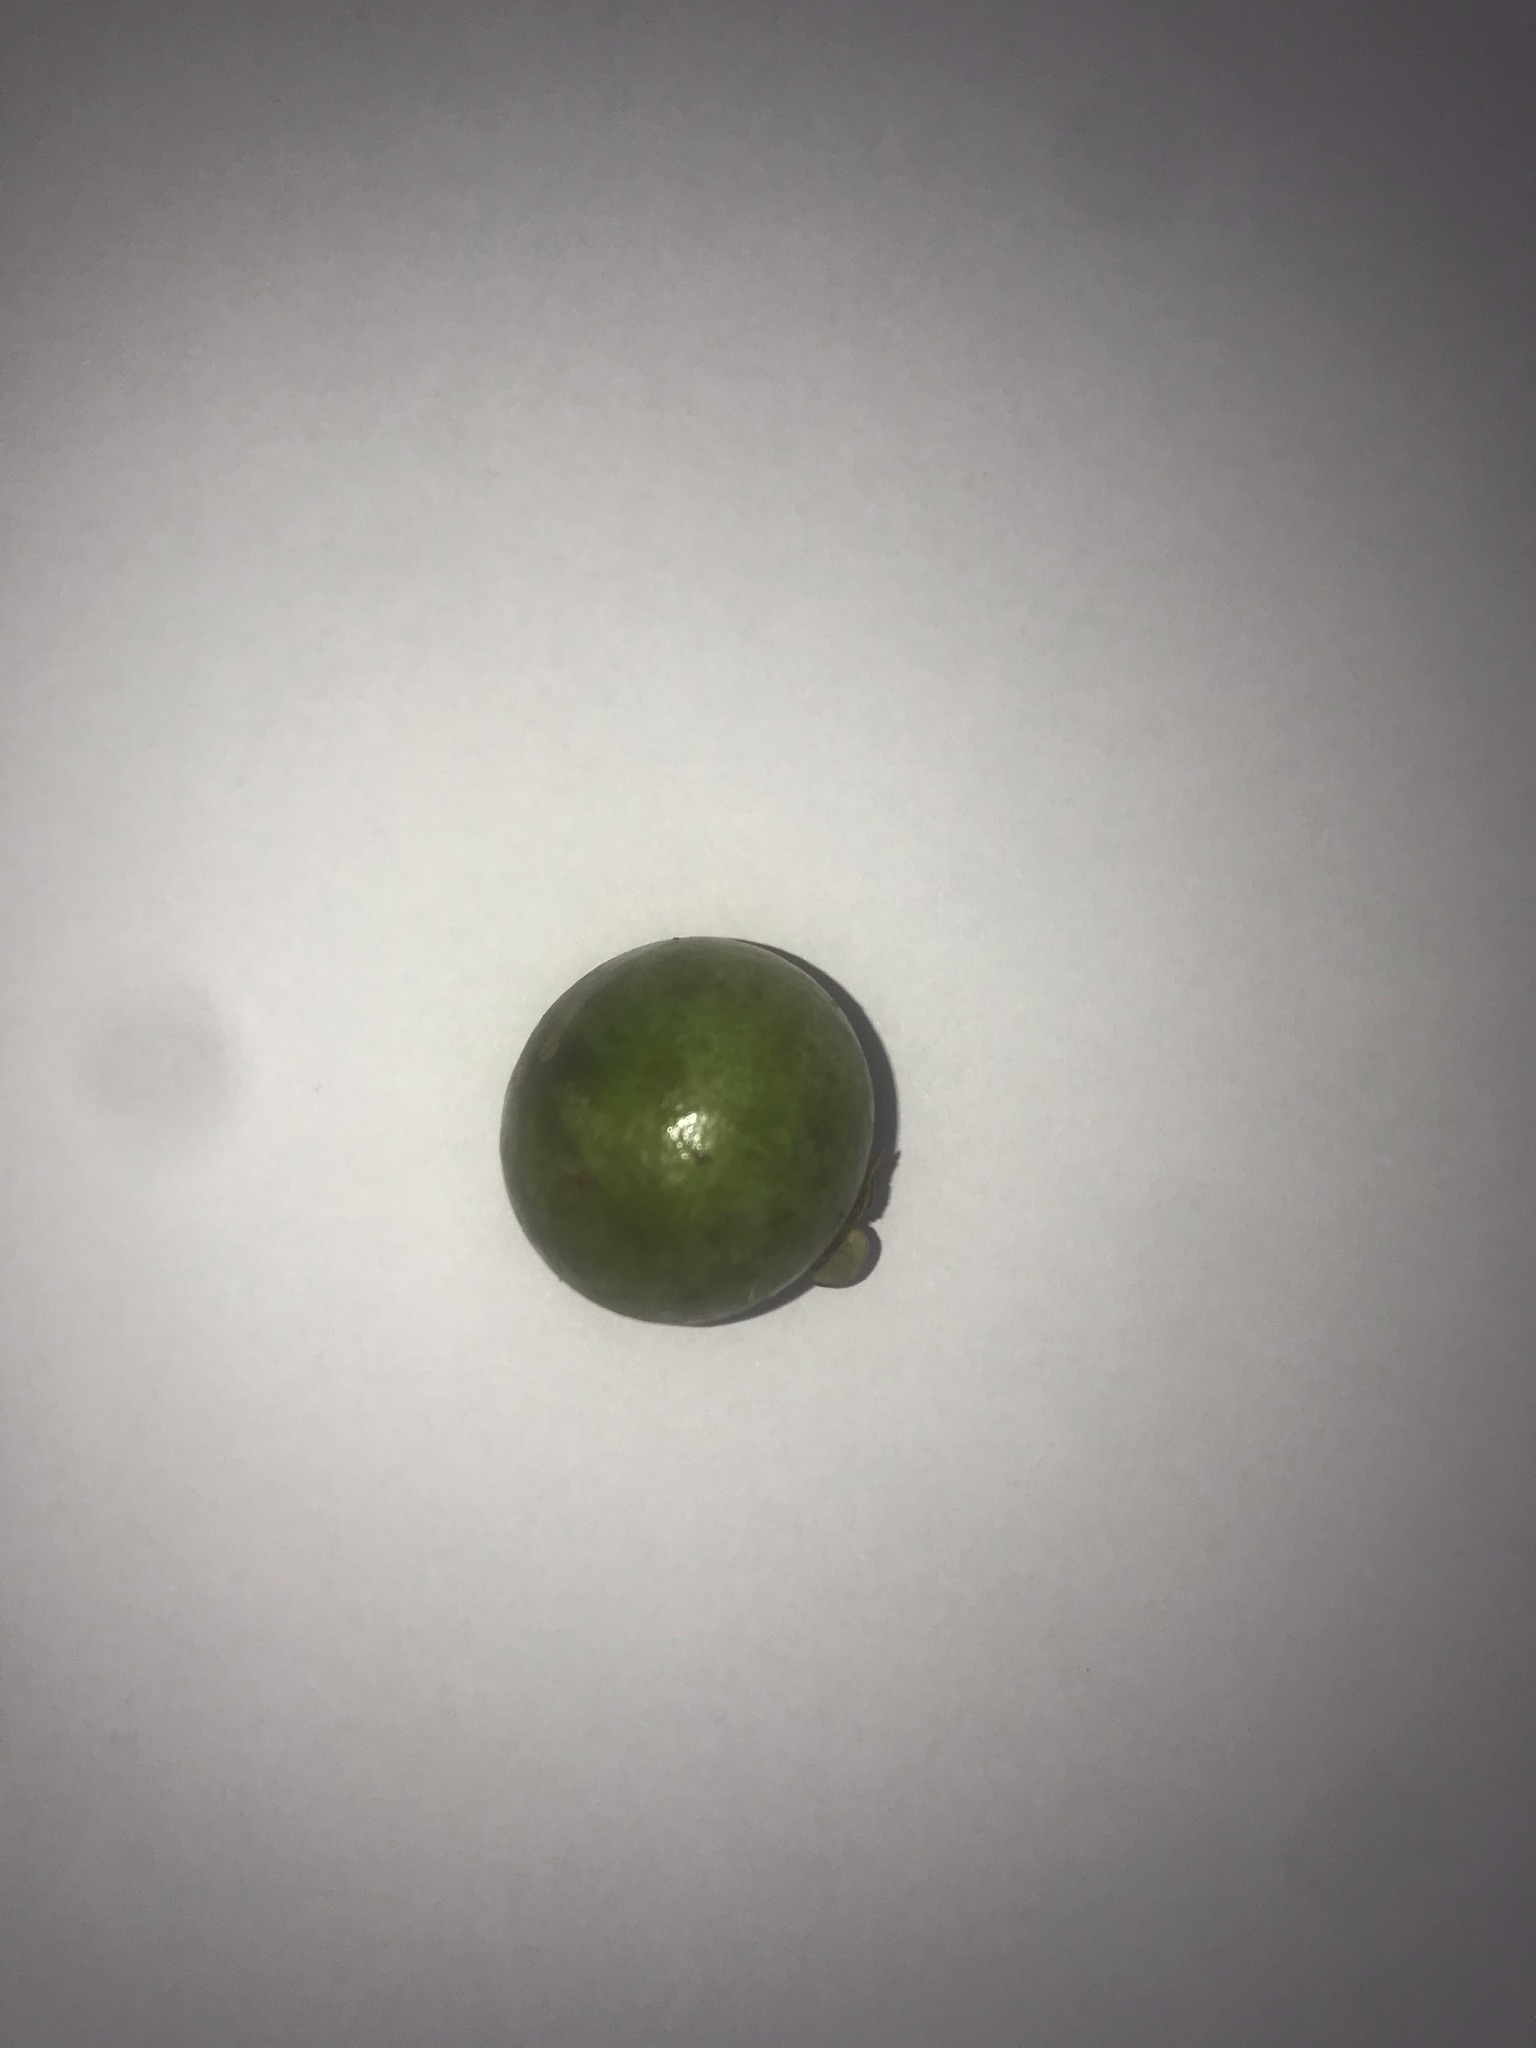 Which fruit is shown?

gabiroba
